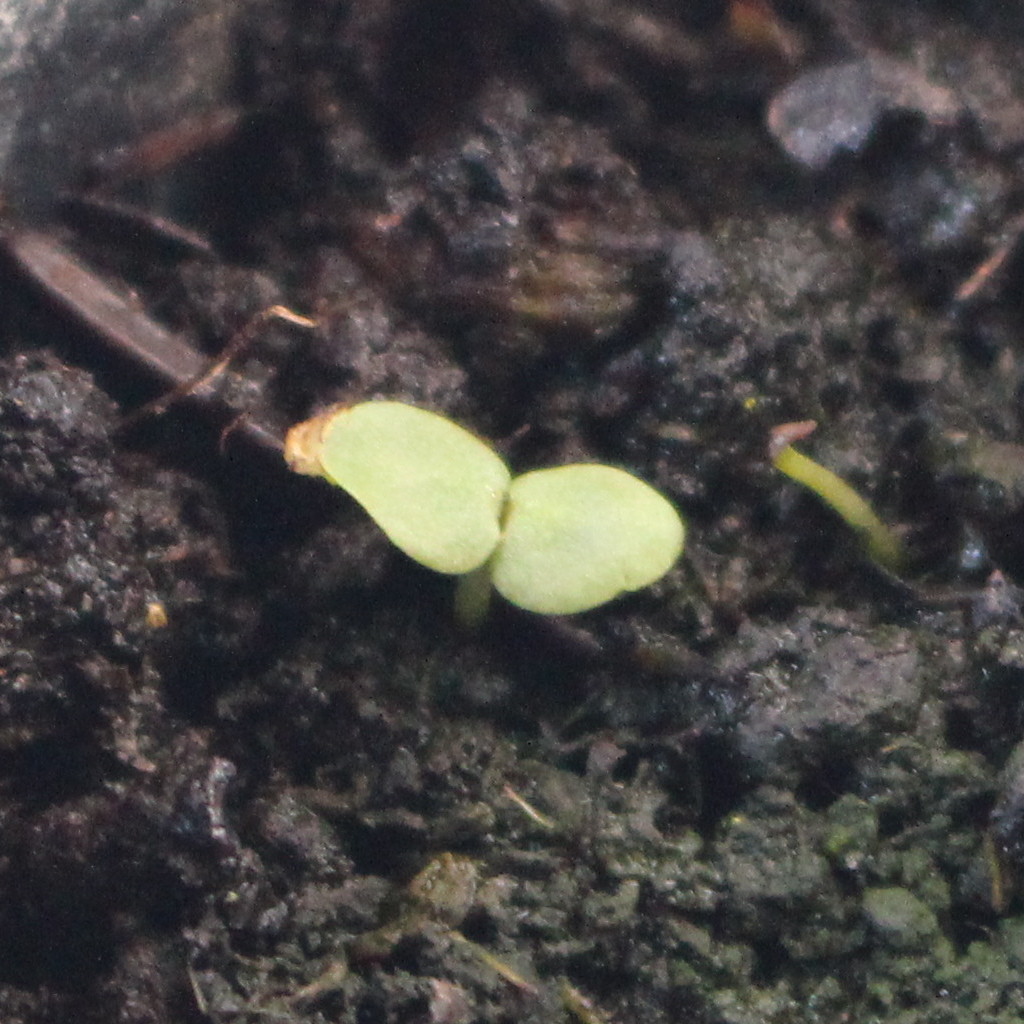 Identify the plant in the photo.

Veronica persica
